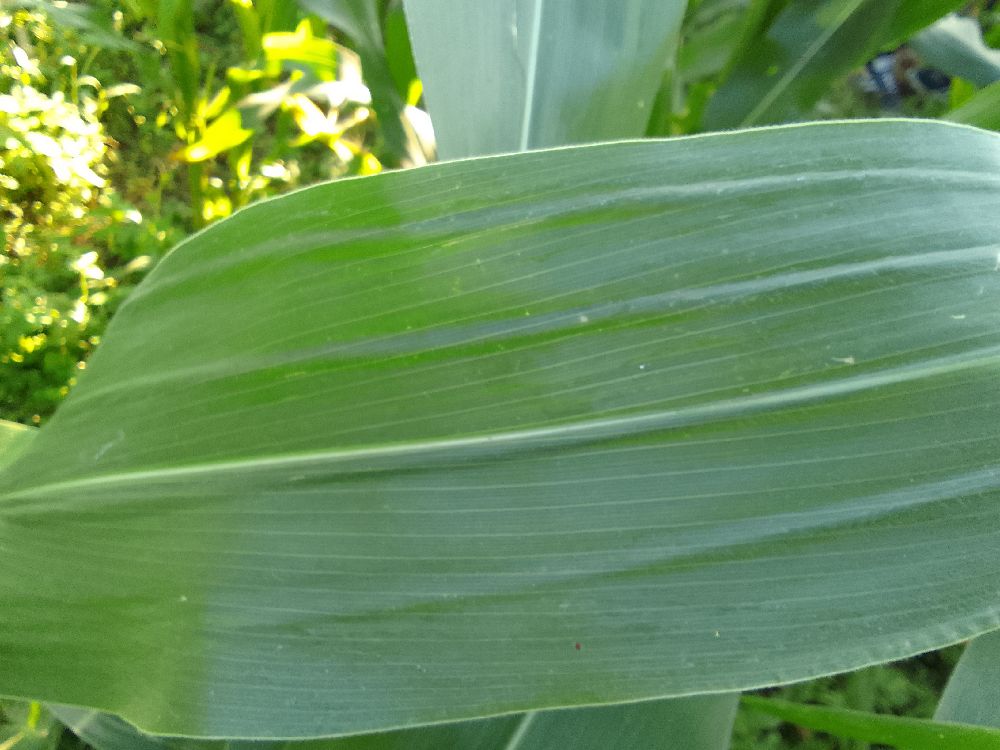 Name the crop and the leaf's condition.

maize, healthy
